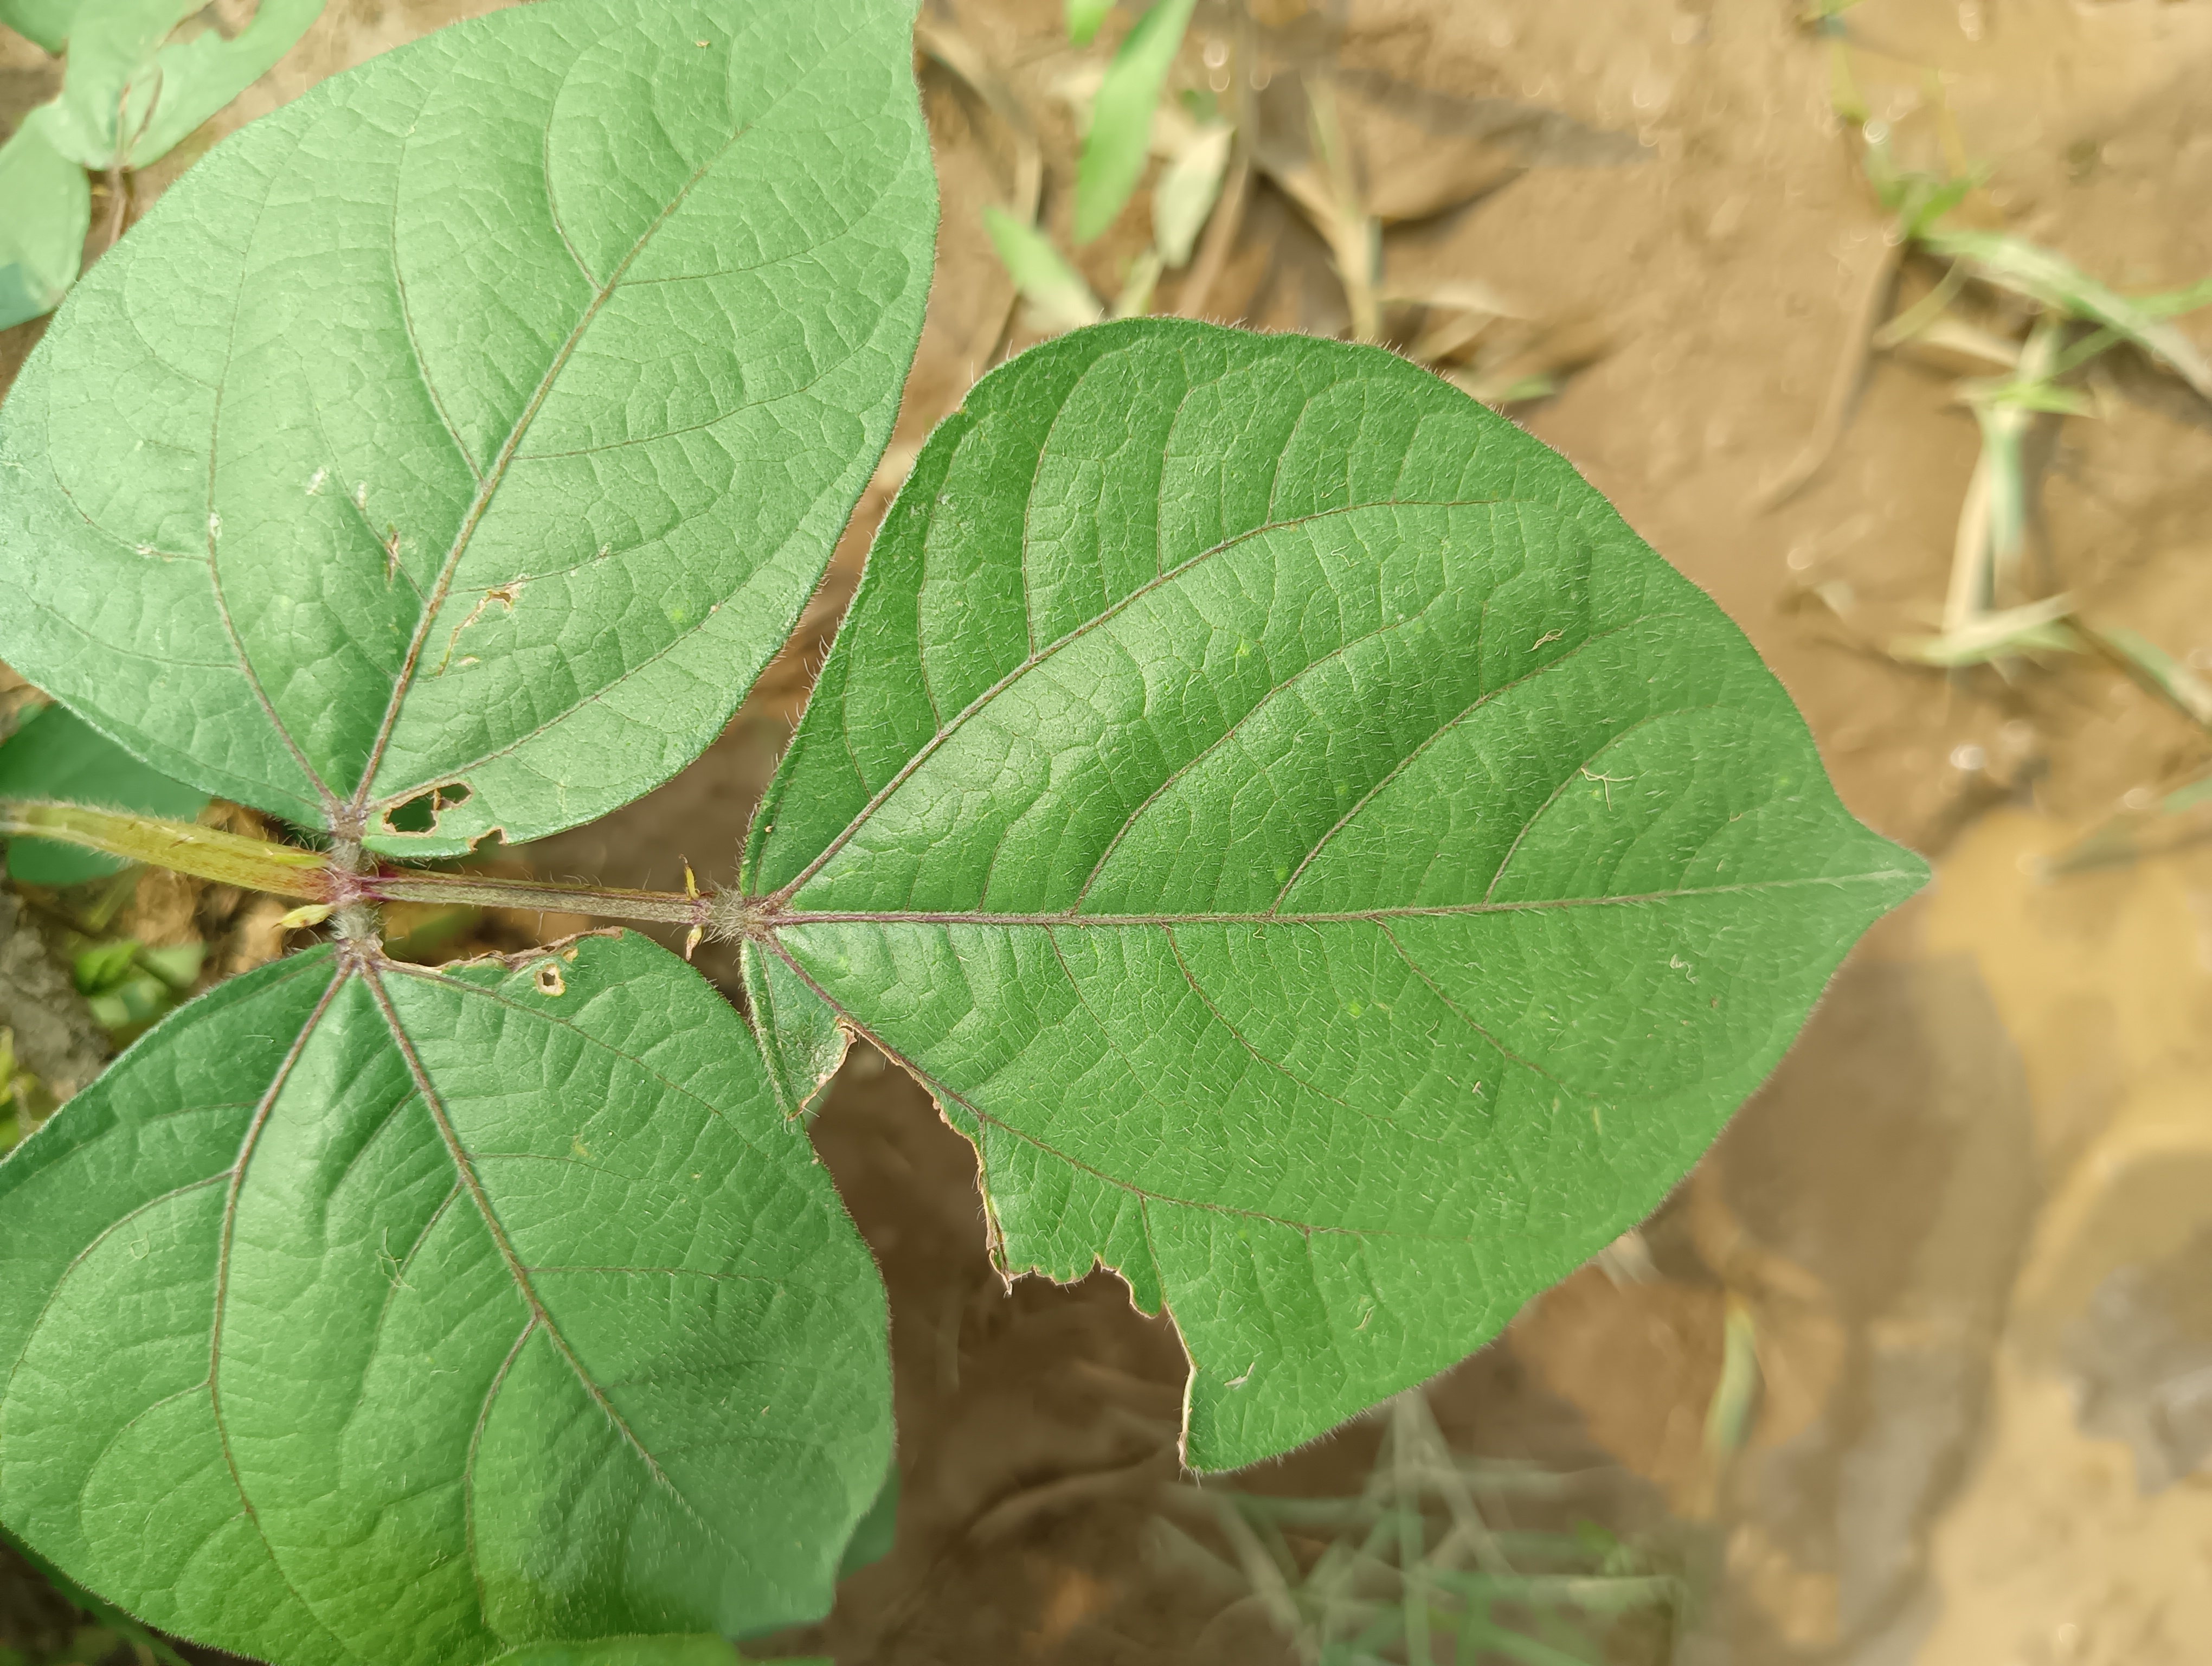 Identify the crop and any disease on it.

mungbean, healthy
